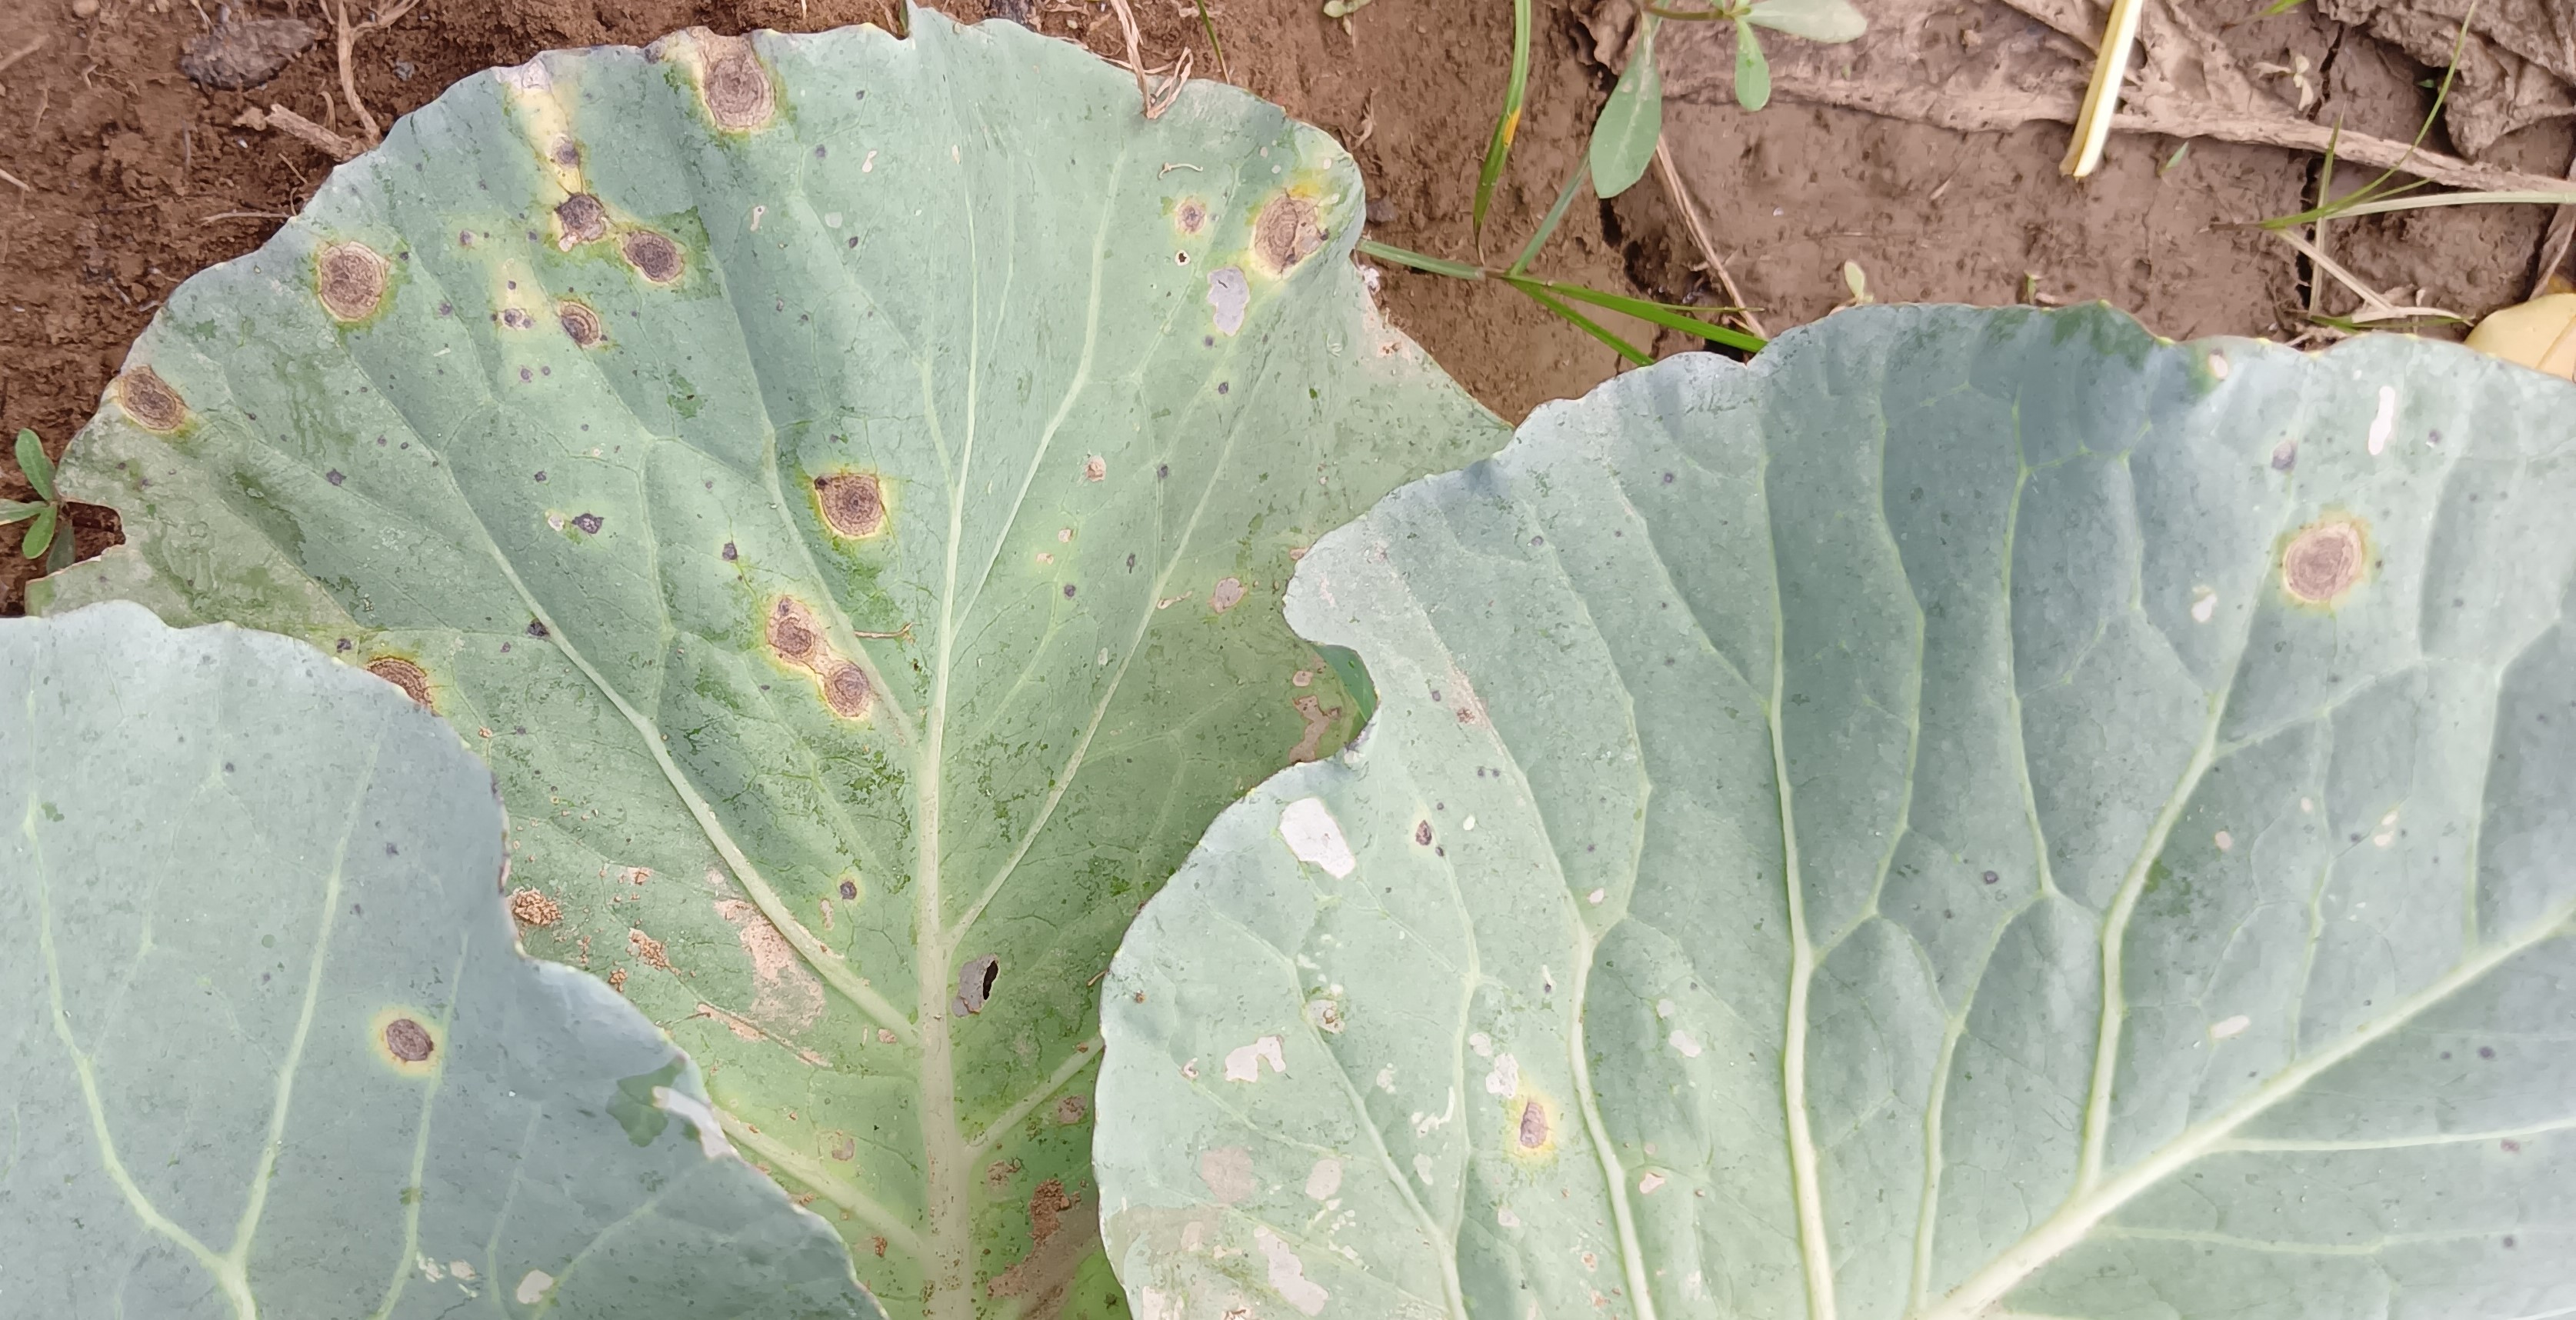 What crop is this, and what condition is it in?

cabbage, alternaria
